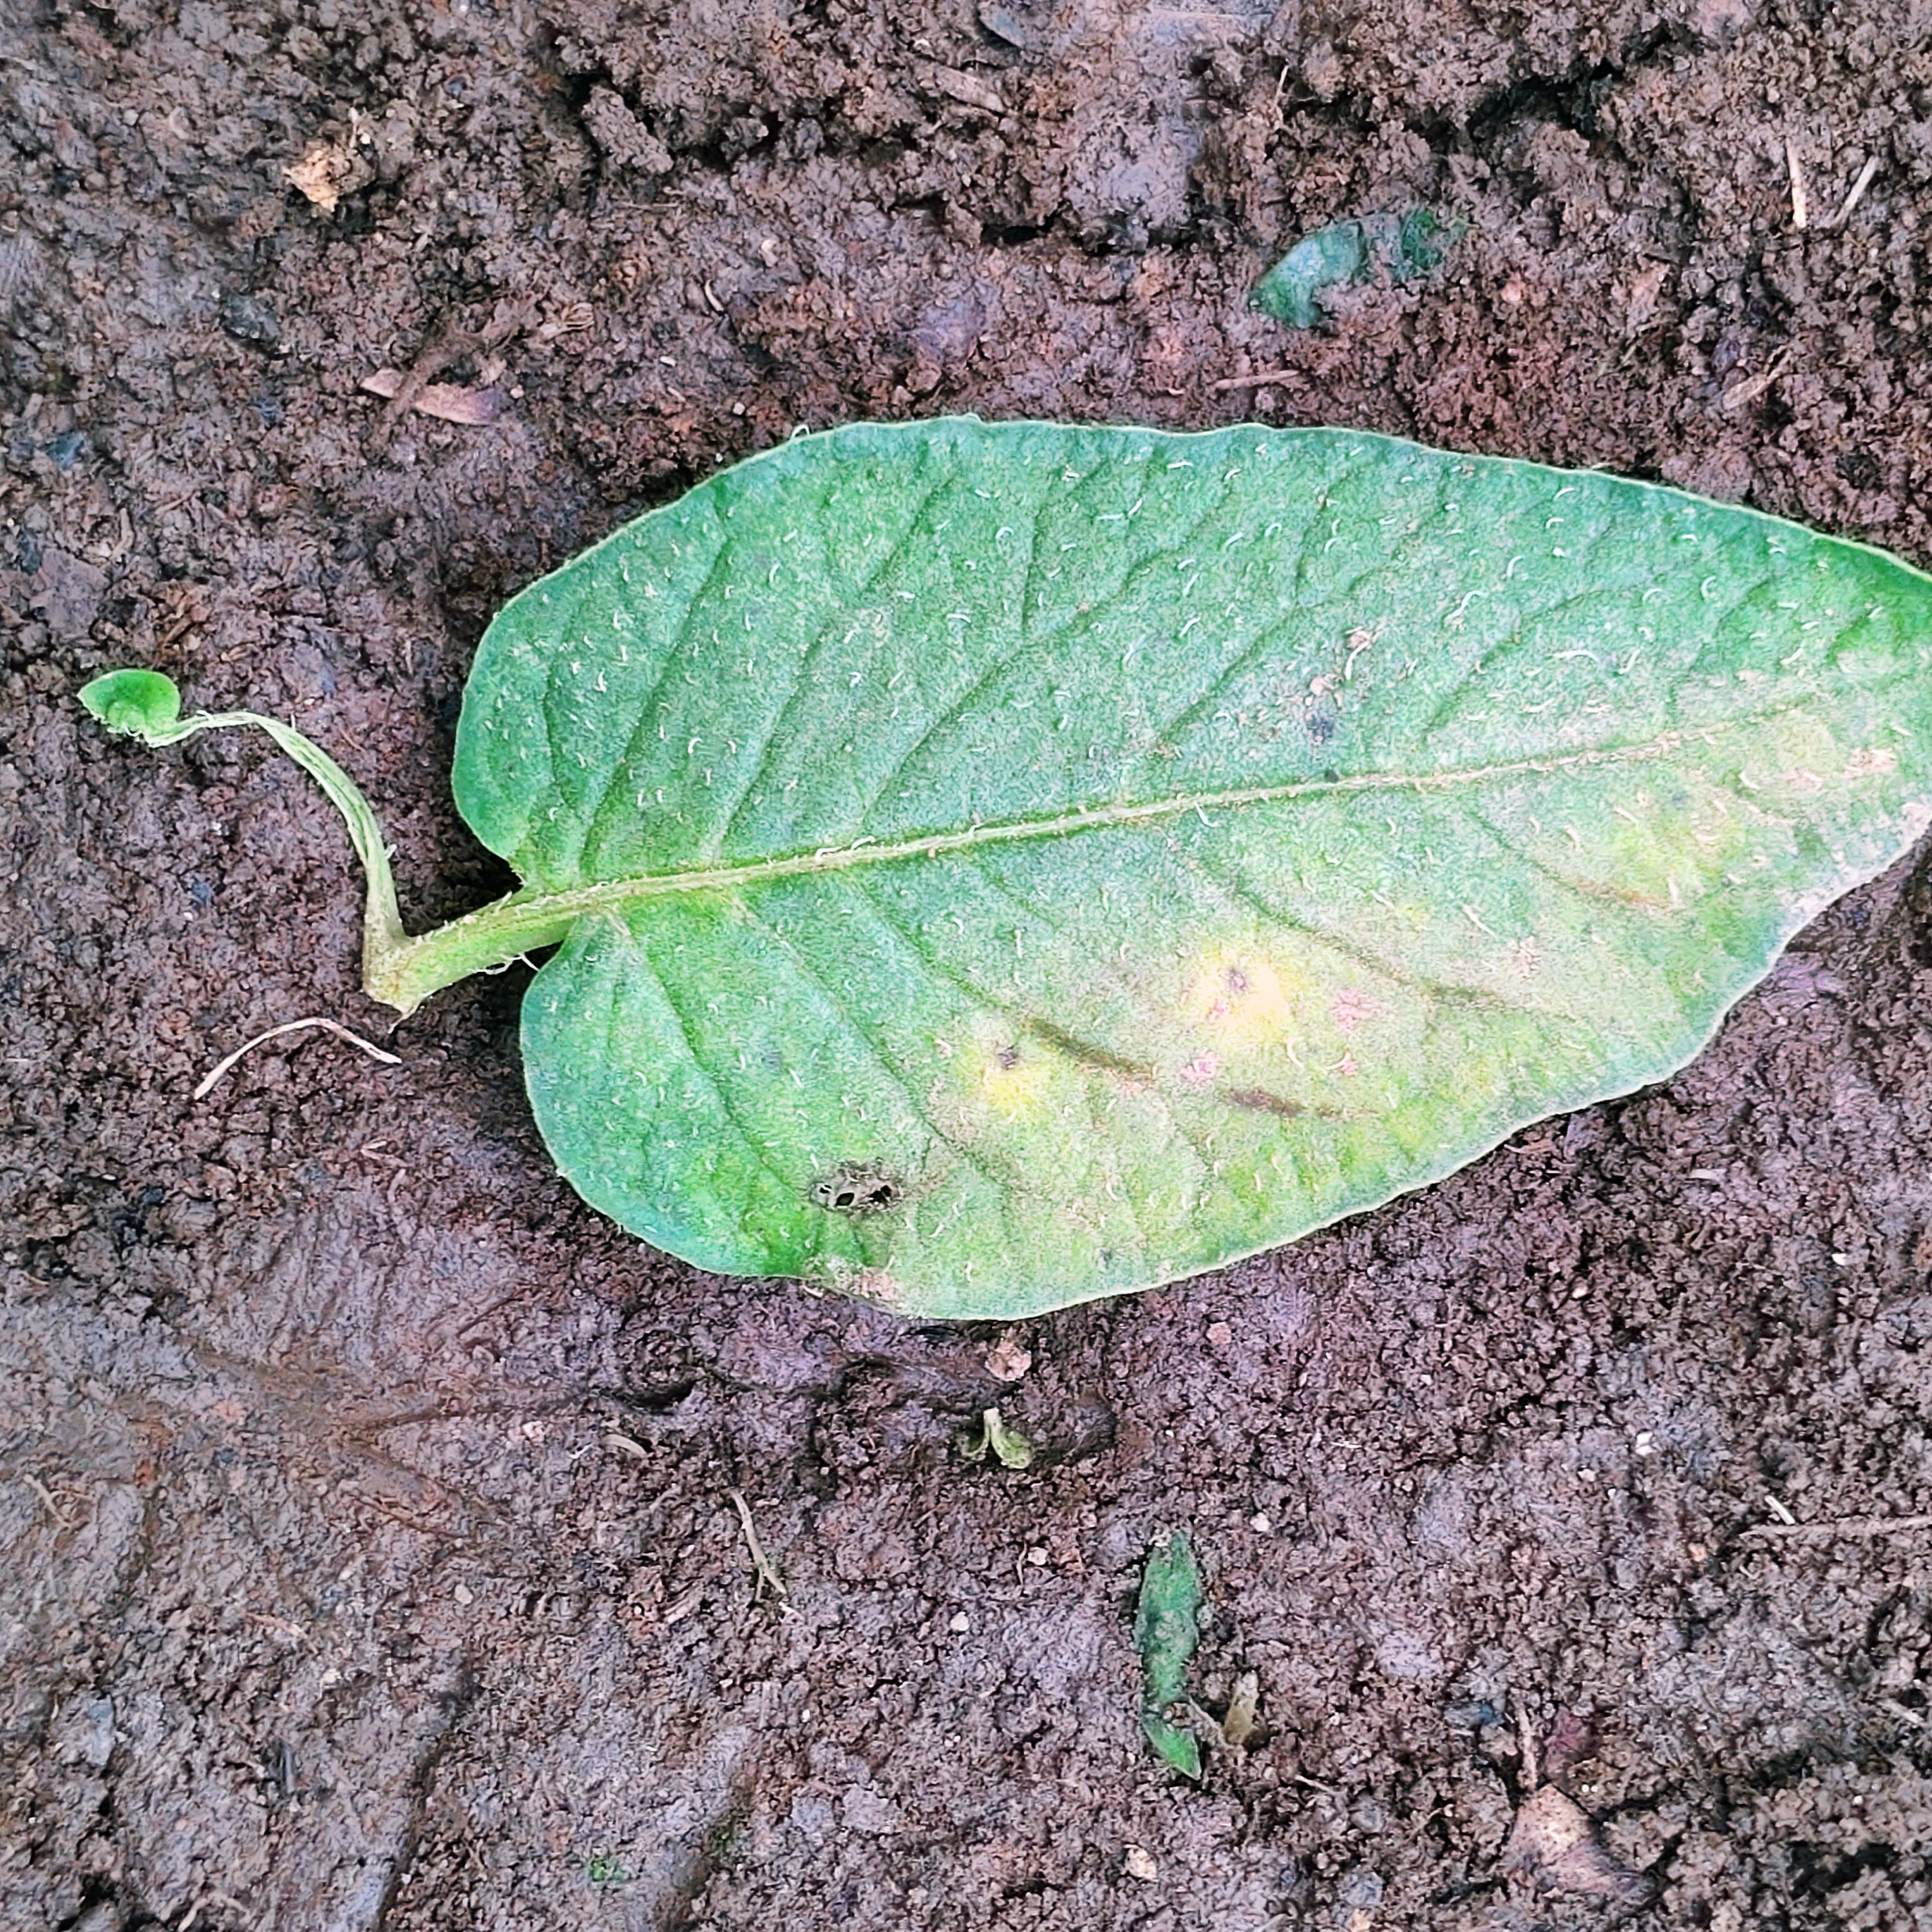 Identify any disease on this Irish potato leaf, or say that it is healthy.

late blight
